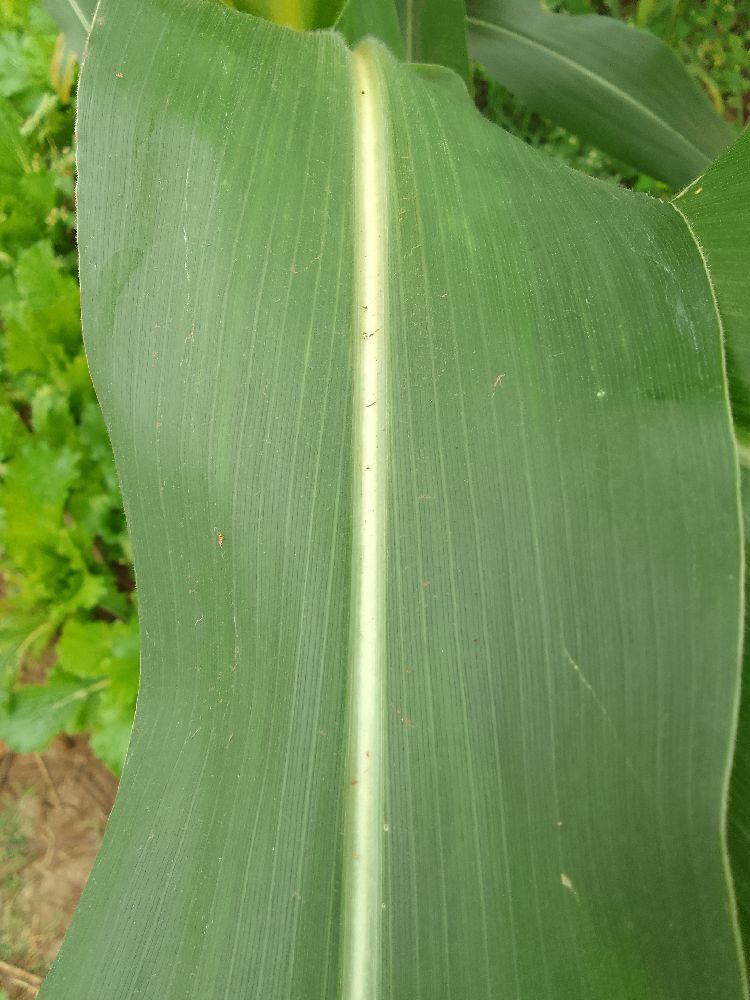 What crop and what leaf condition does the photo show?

maize, healthy
